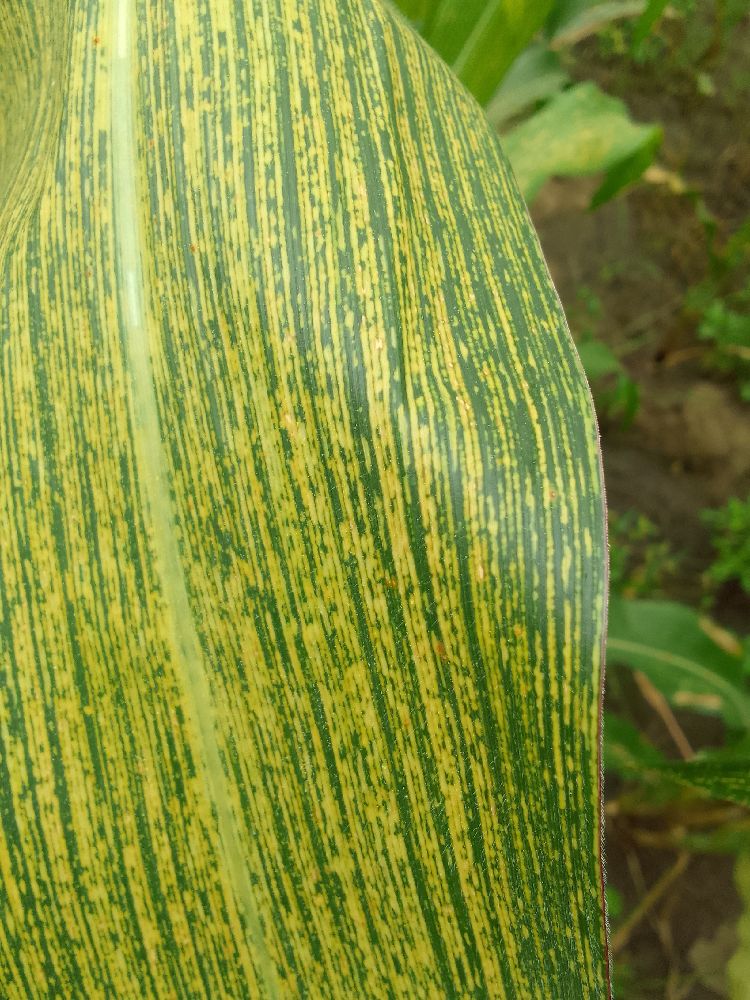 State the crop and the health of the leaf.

maize, maize streak virus
